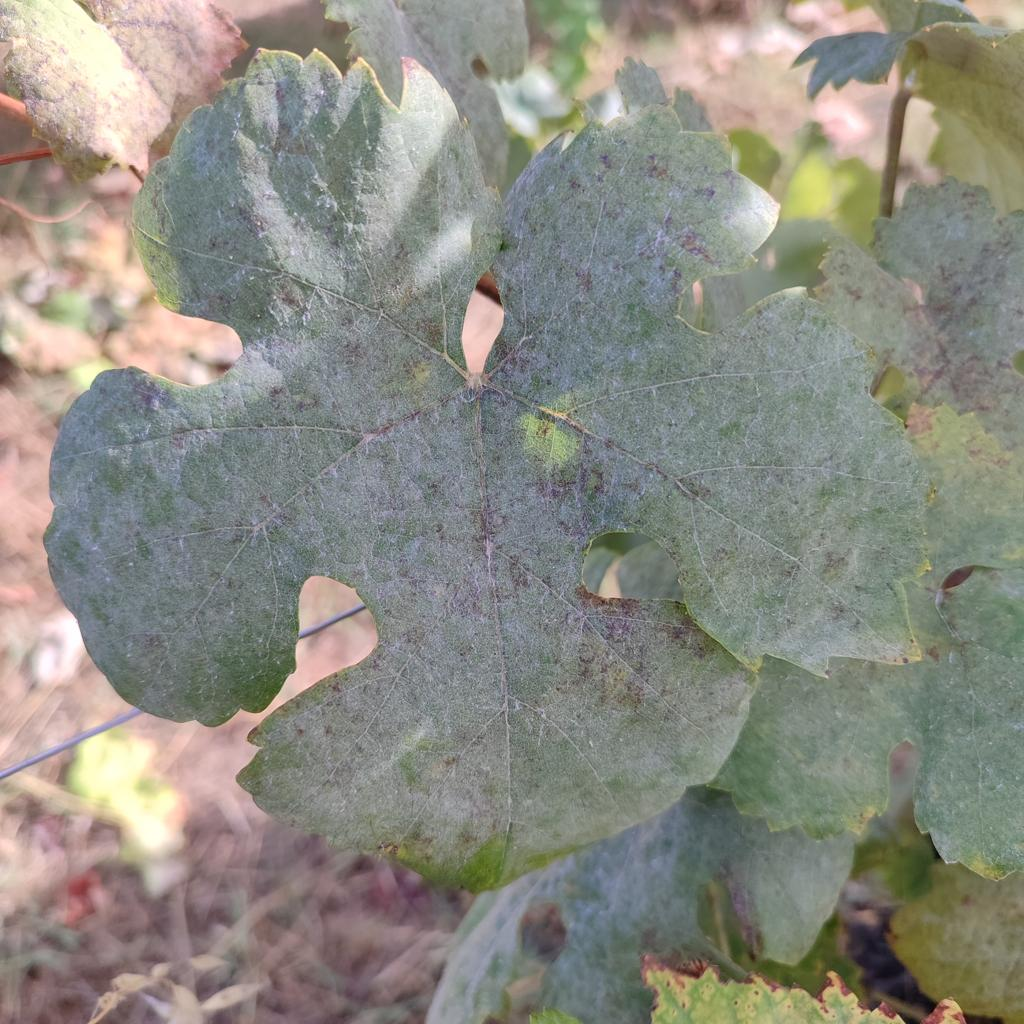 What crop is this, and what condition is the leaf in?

grapevine, powdery mildew
